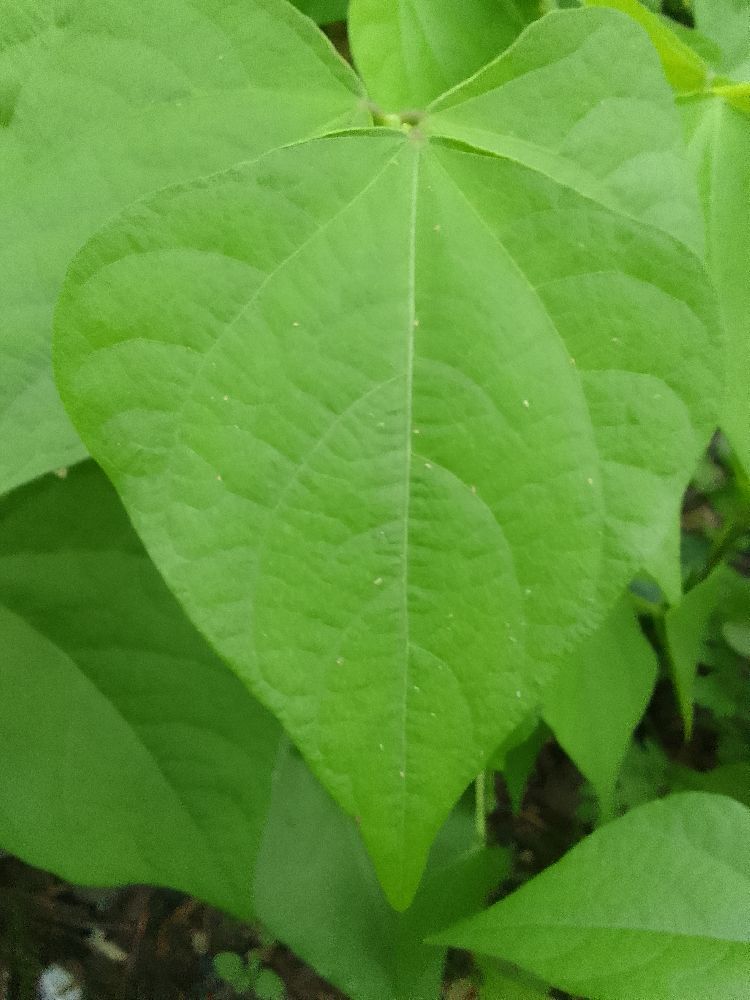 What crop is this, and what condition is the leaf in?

common bean, healthy
